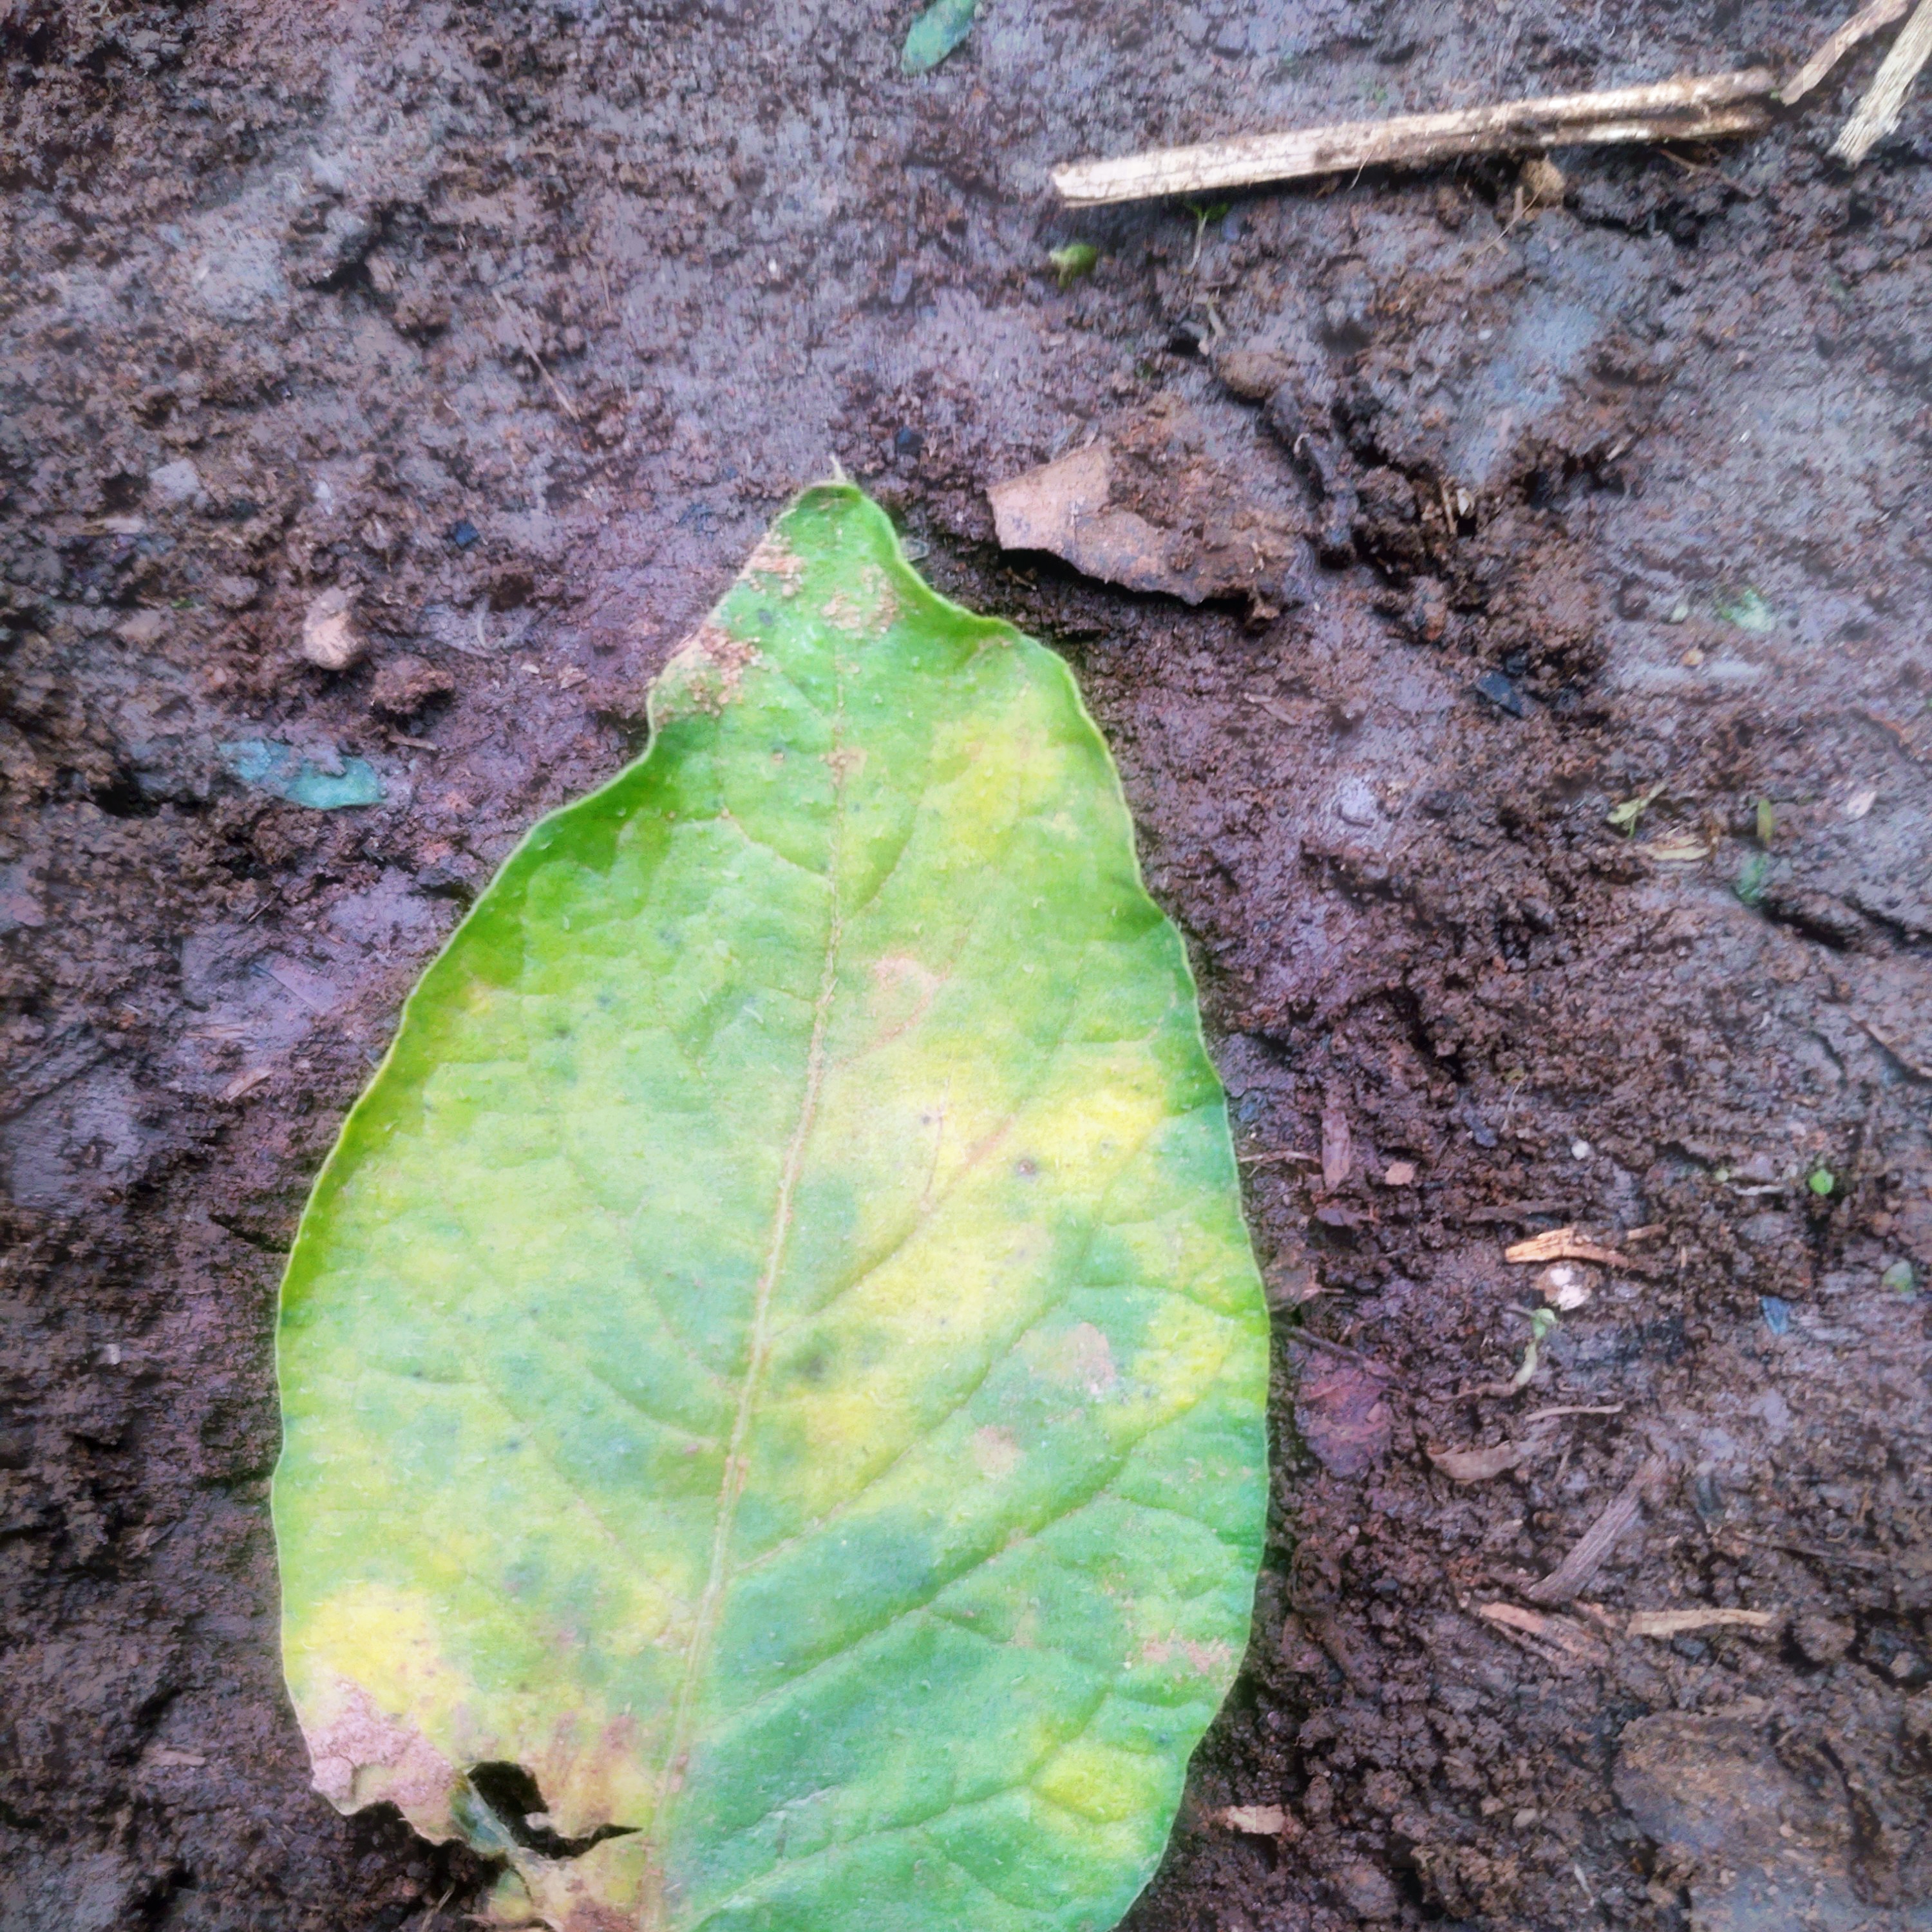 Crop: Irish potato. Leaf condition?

late blight
